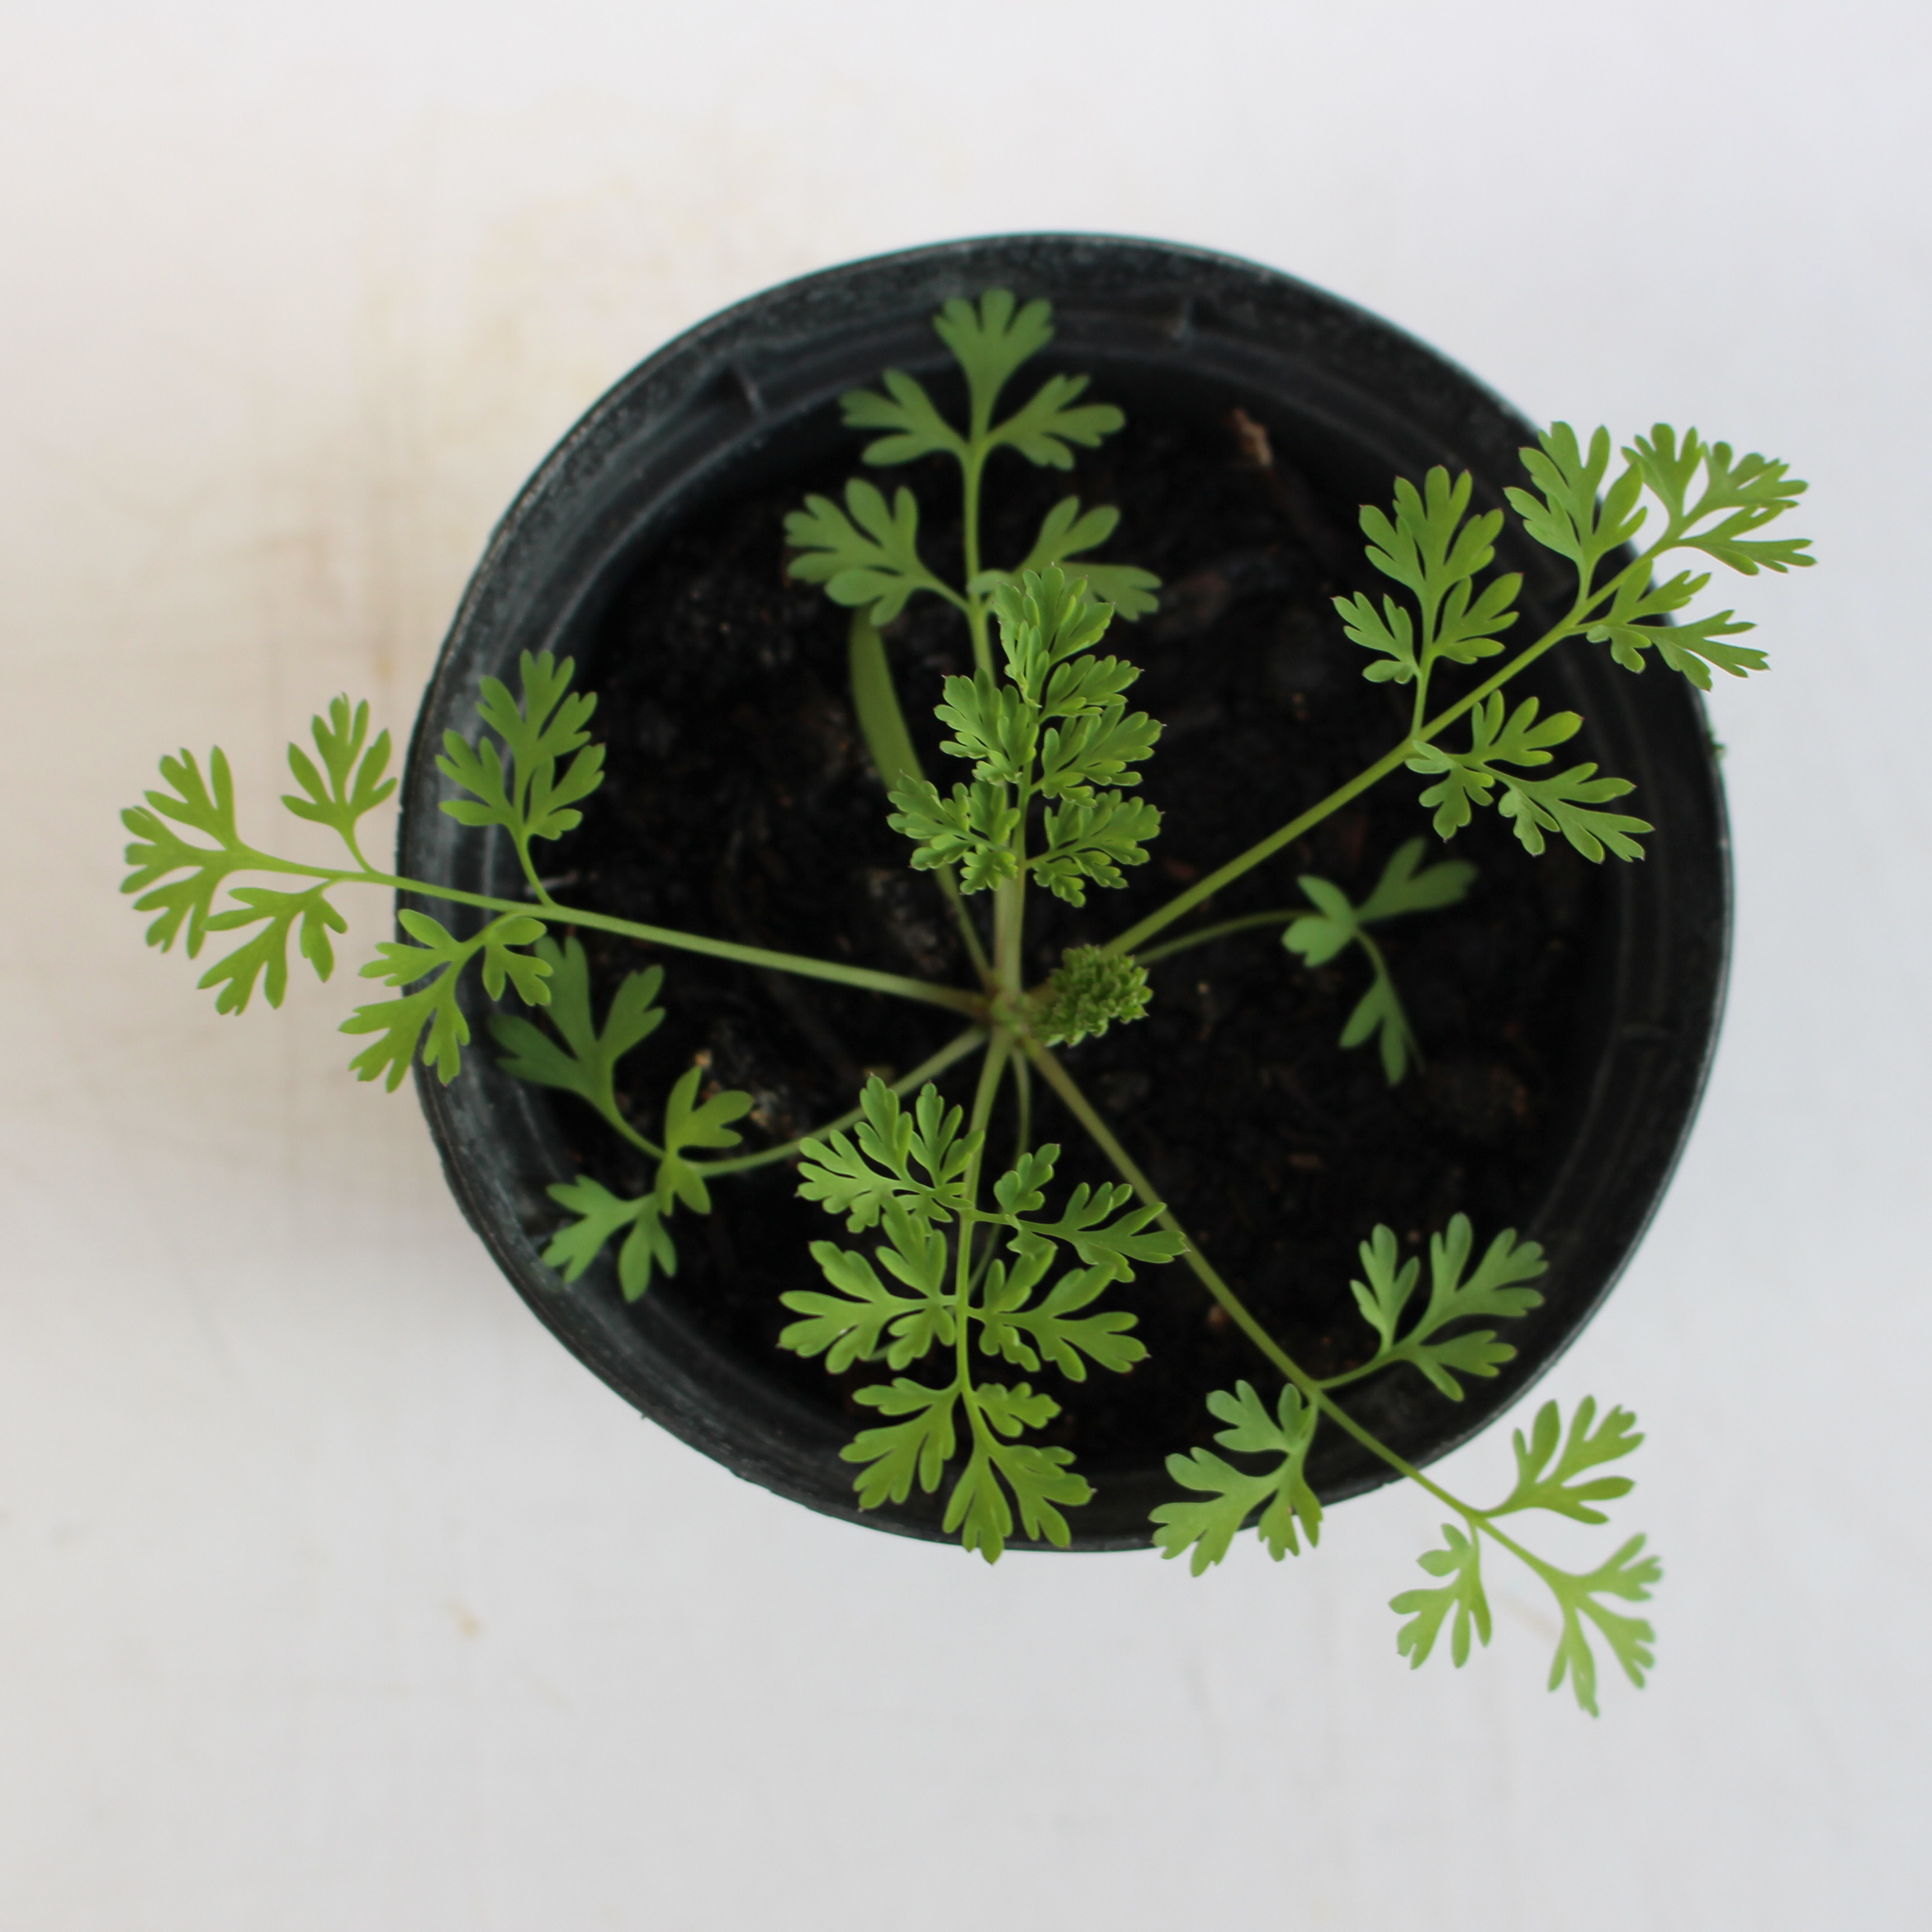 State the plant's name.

Fumaria officinalis
